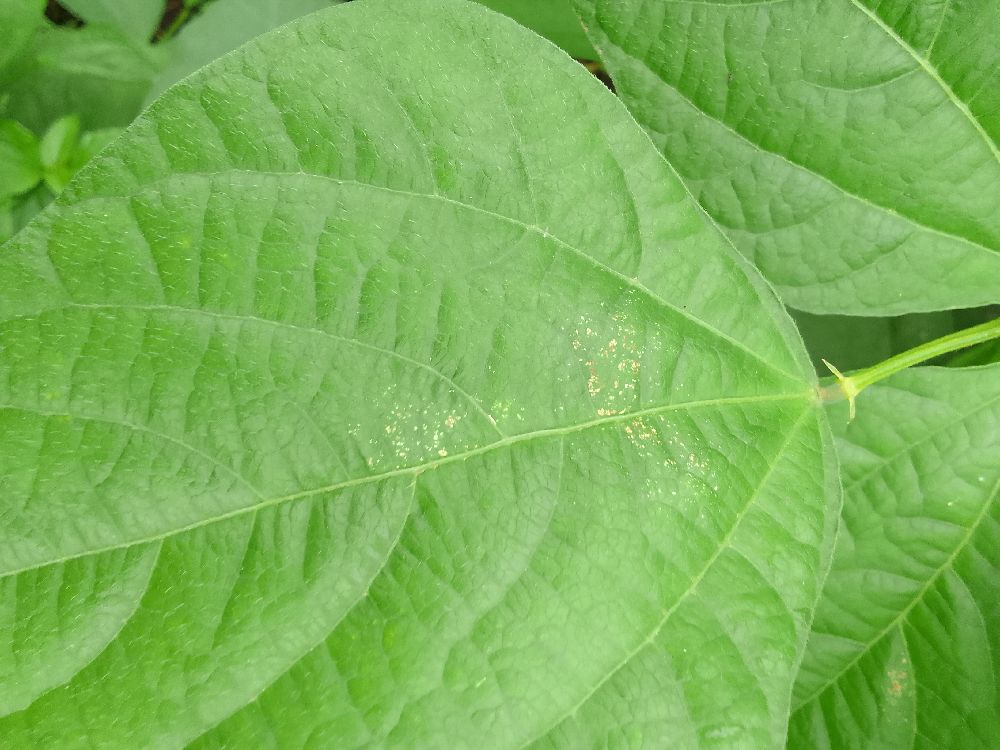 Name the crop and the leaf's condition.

common bean, healthy
